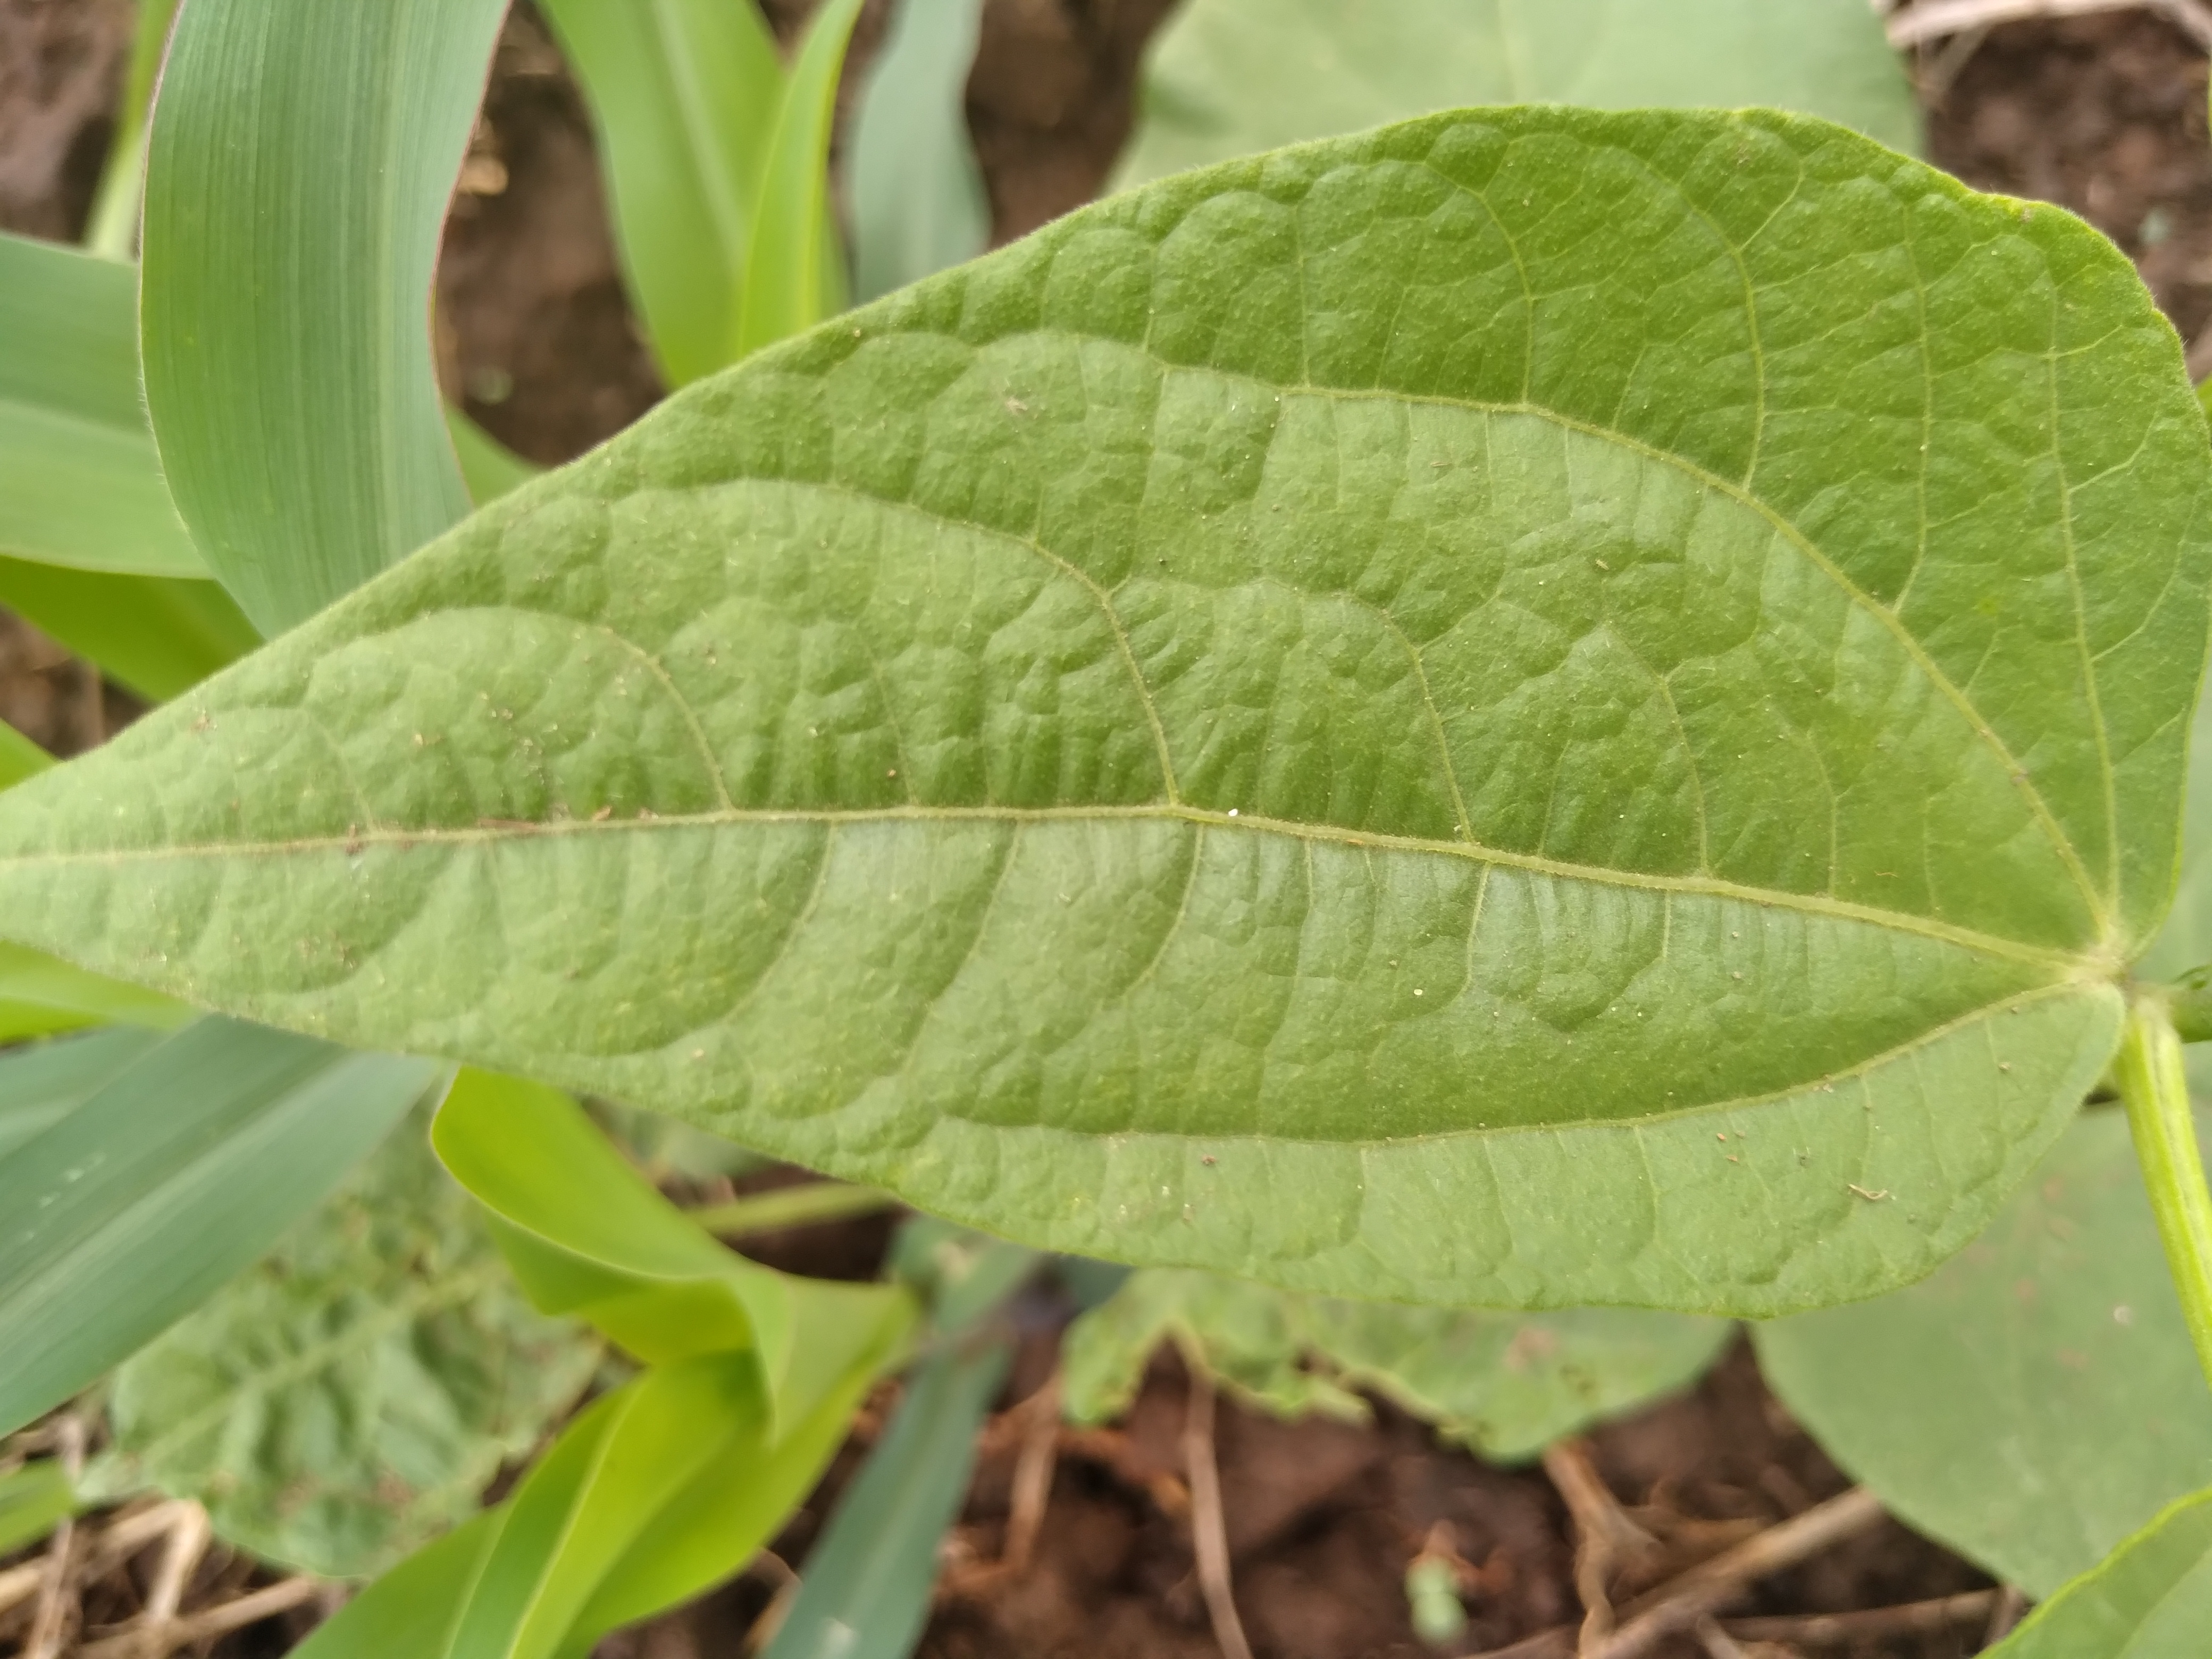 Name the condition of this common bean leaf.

healthy
